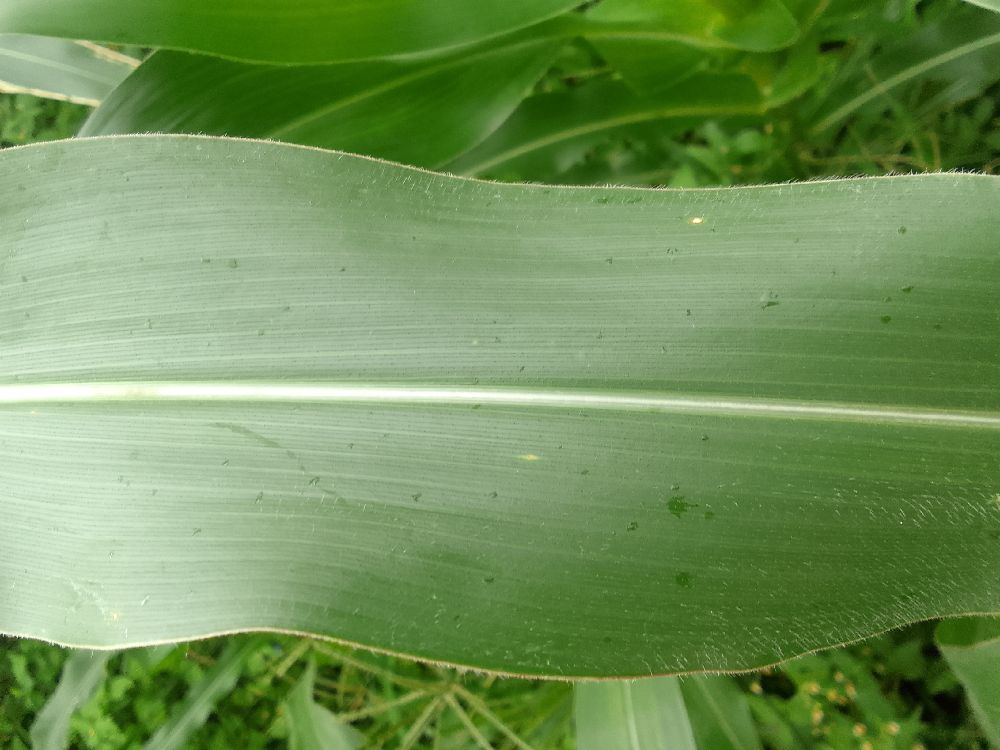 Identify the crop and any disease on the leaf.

maize, healthy
